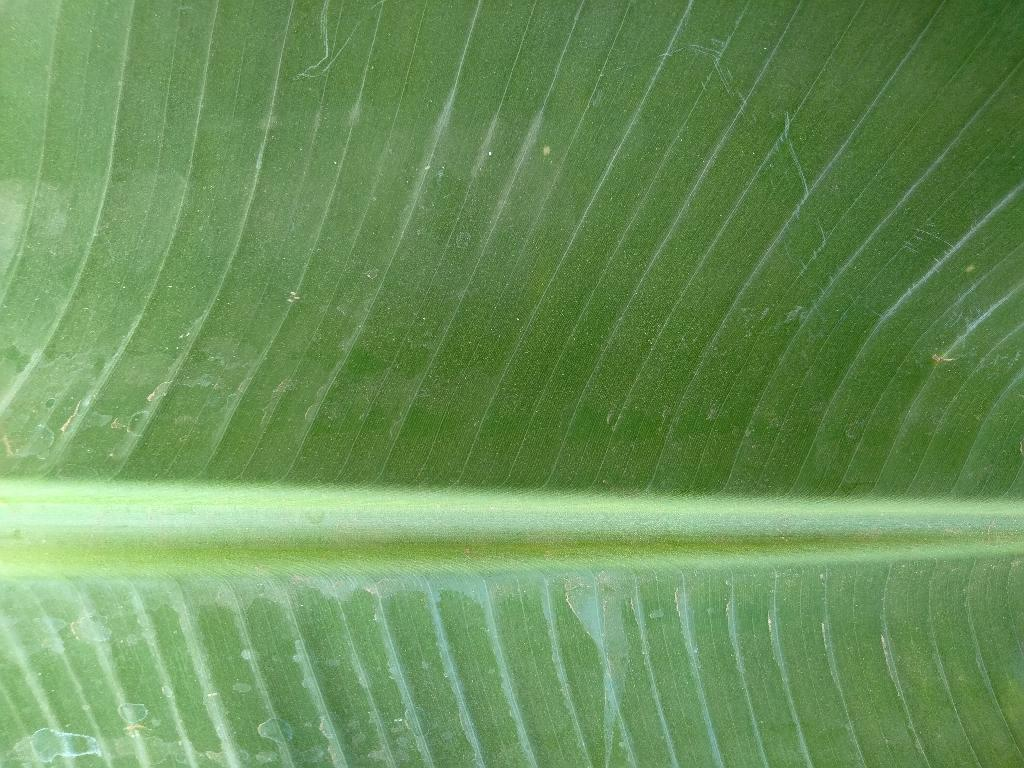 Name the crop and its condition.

banana, healthy
